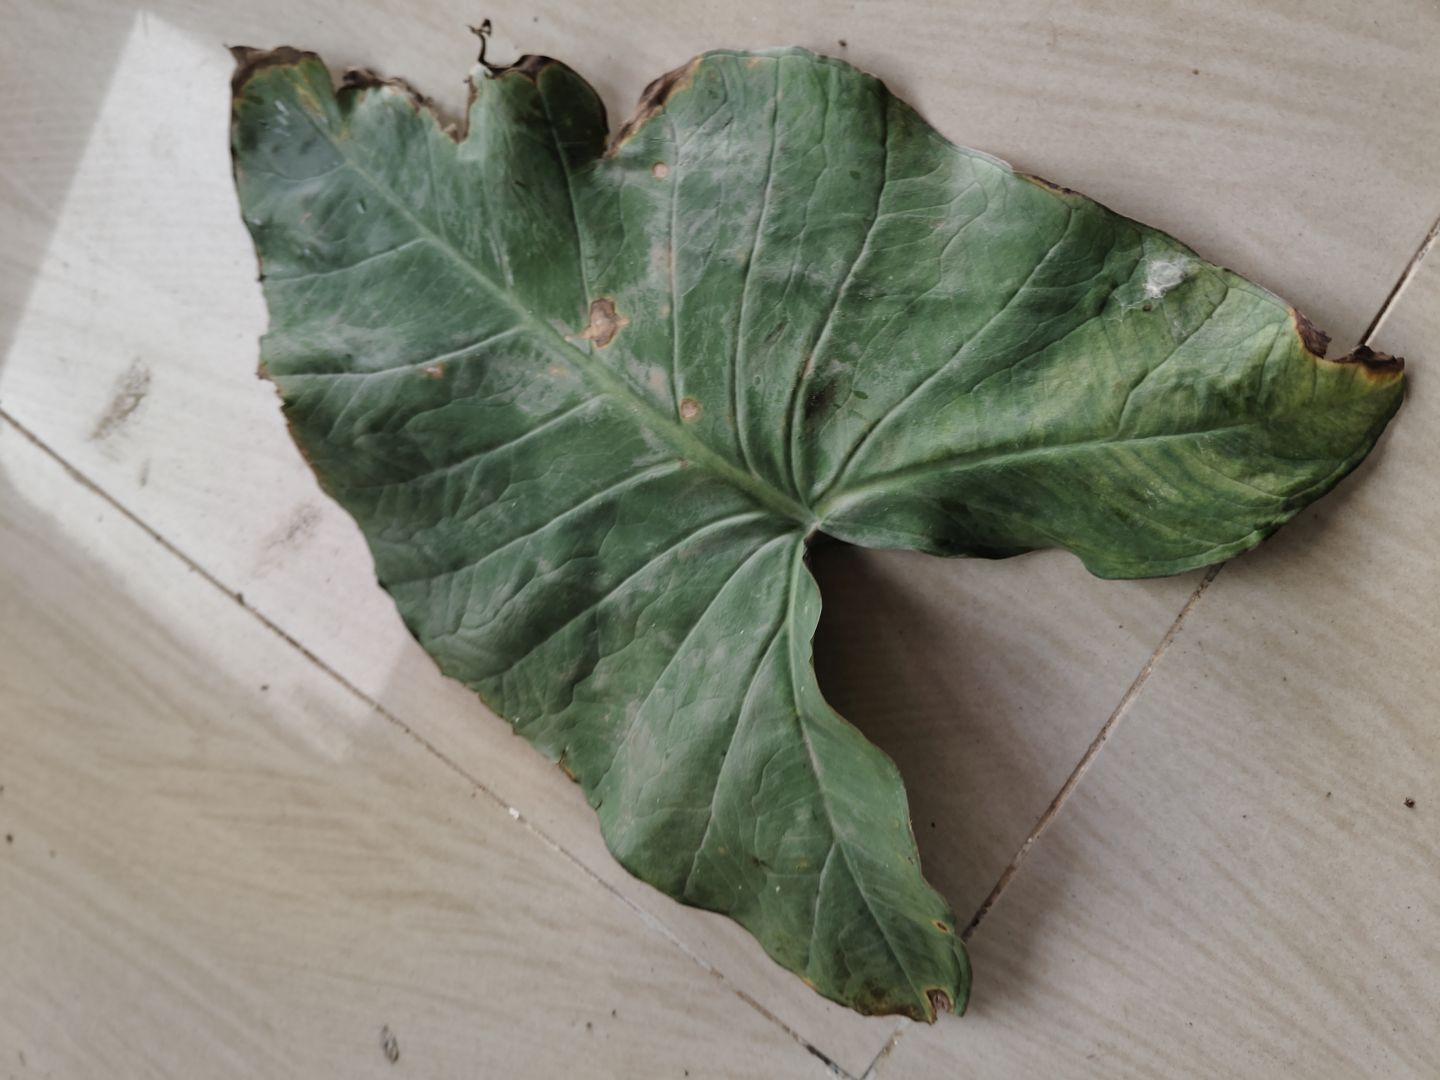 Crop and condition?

taro, leaf blight
